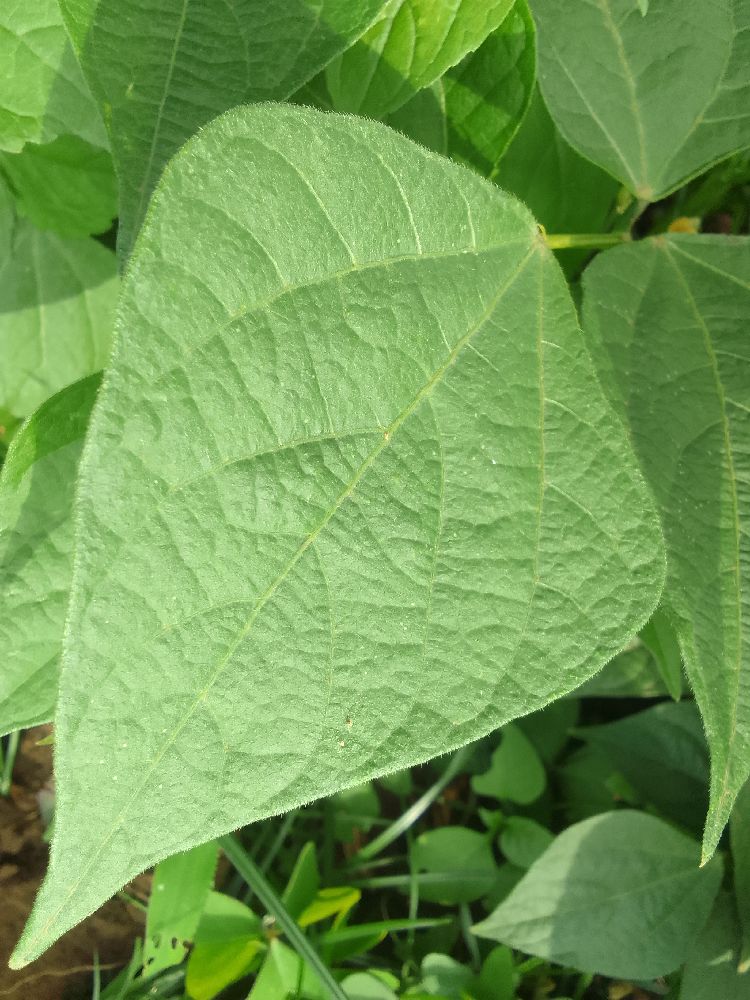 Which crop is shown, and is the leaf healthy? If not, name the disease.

common bean, healthy
